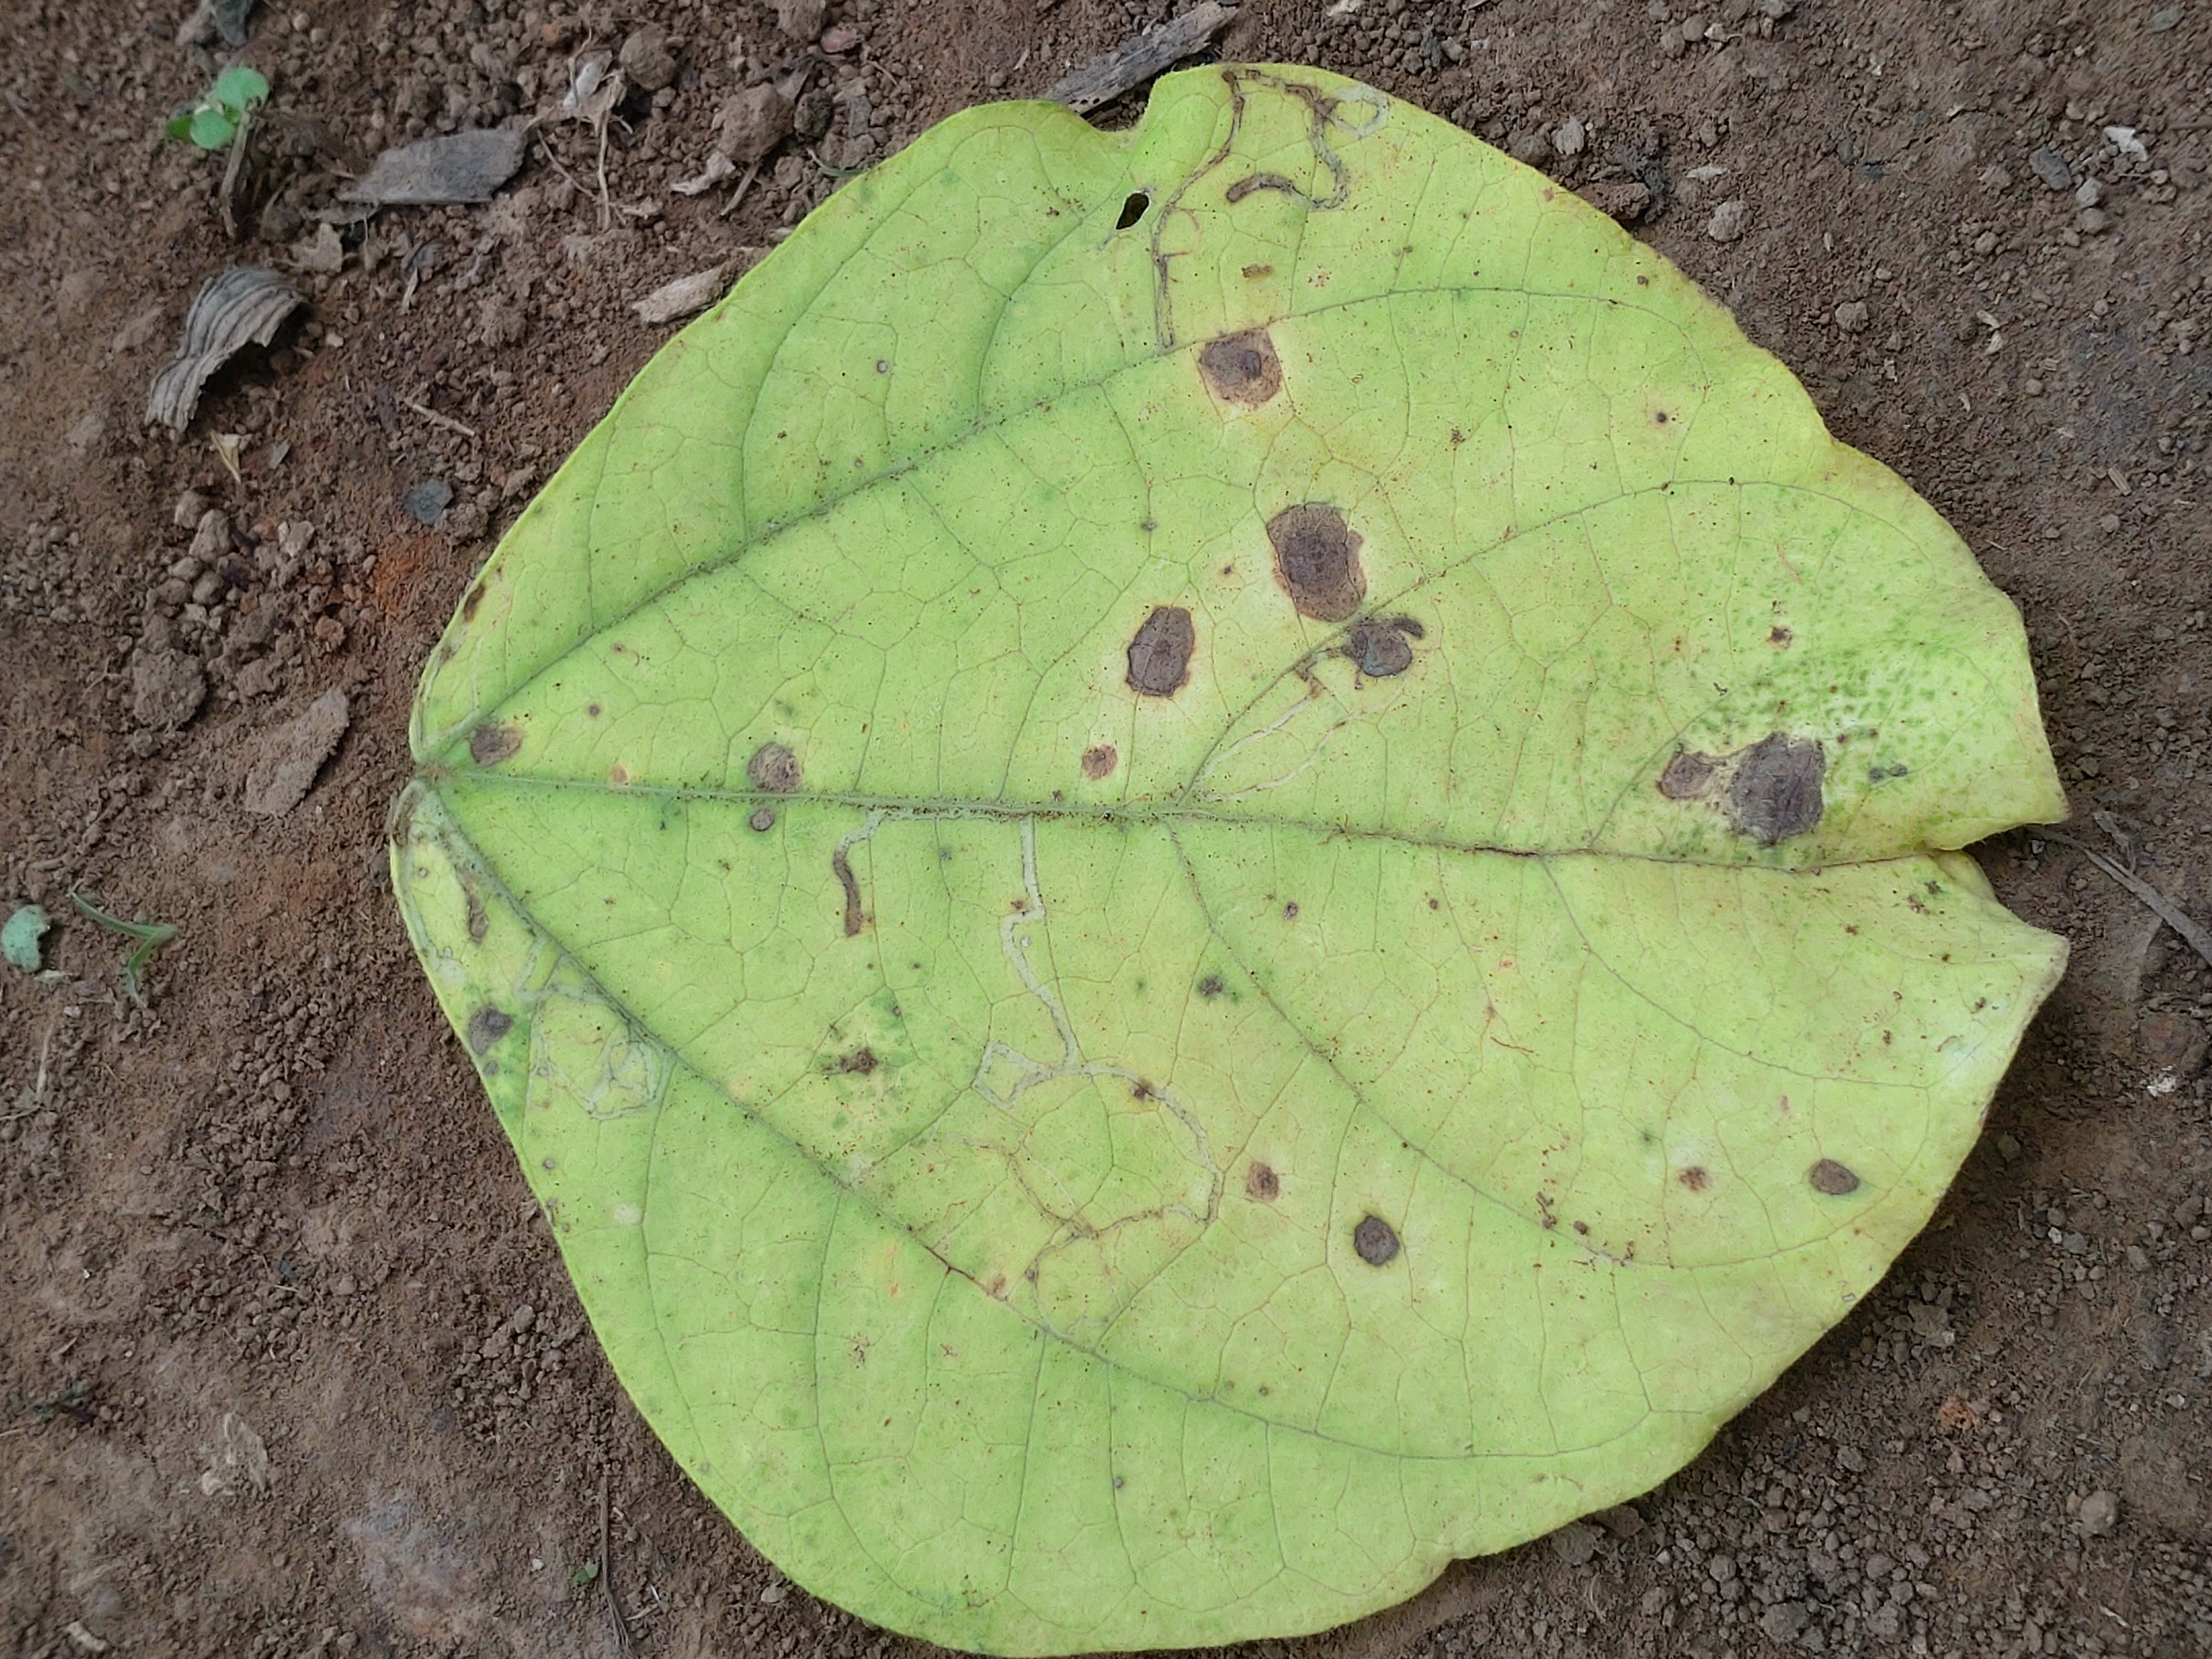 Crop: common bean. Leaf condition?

anthracnose
